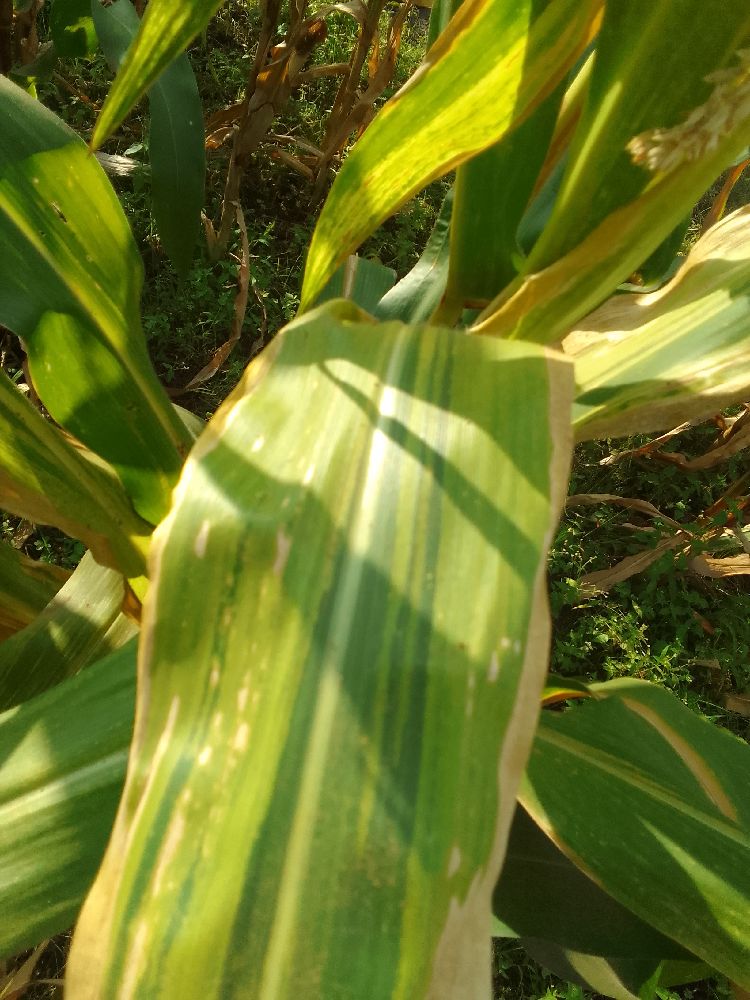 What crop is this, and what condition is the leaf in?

maize, maize lethal necrosis
